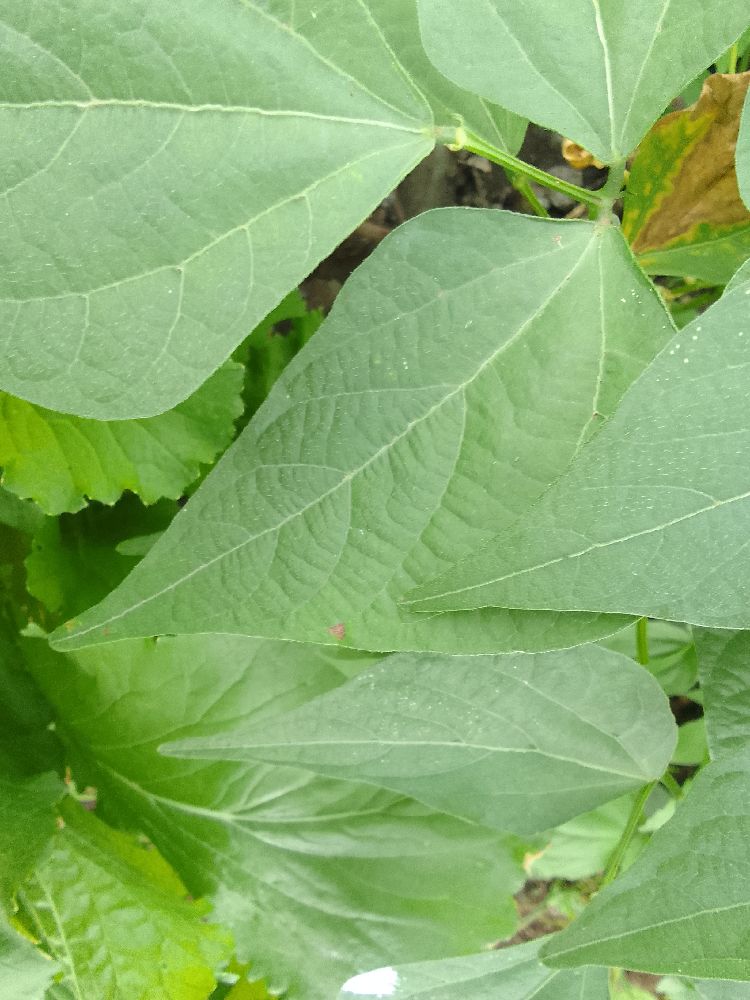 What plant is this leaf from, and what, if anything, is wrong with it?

common bean, healthy
